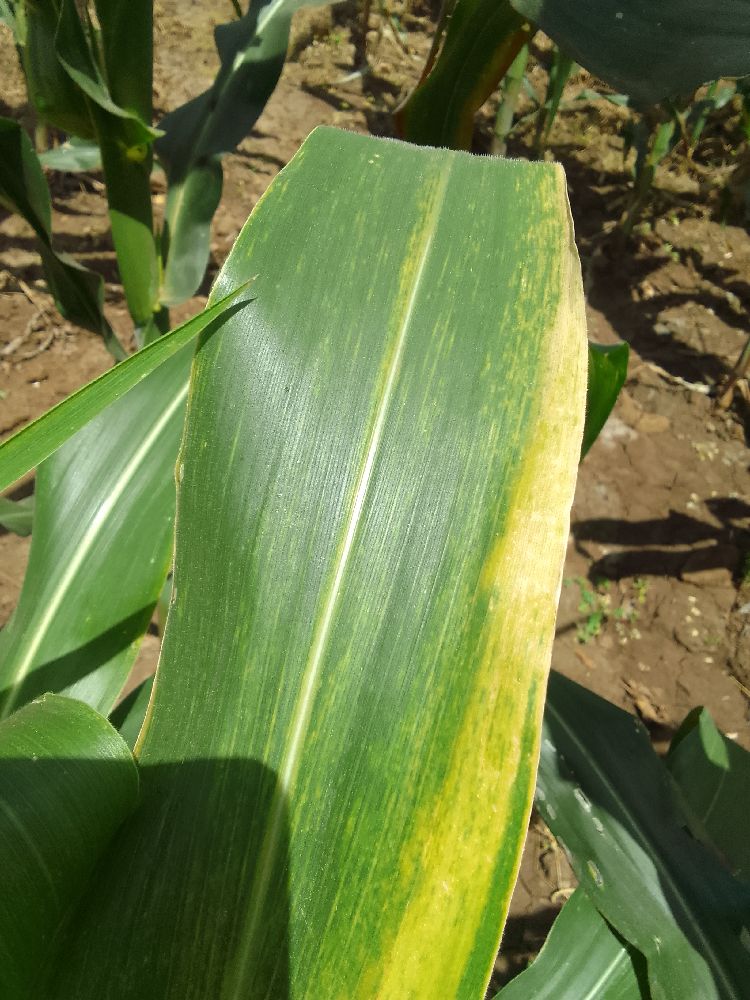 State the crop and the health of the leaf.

maize, maize lethal necrosis
